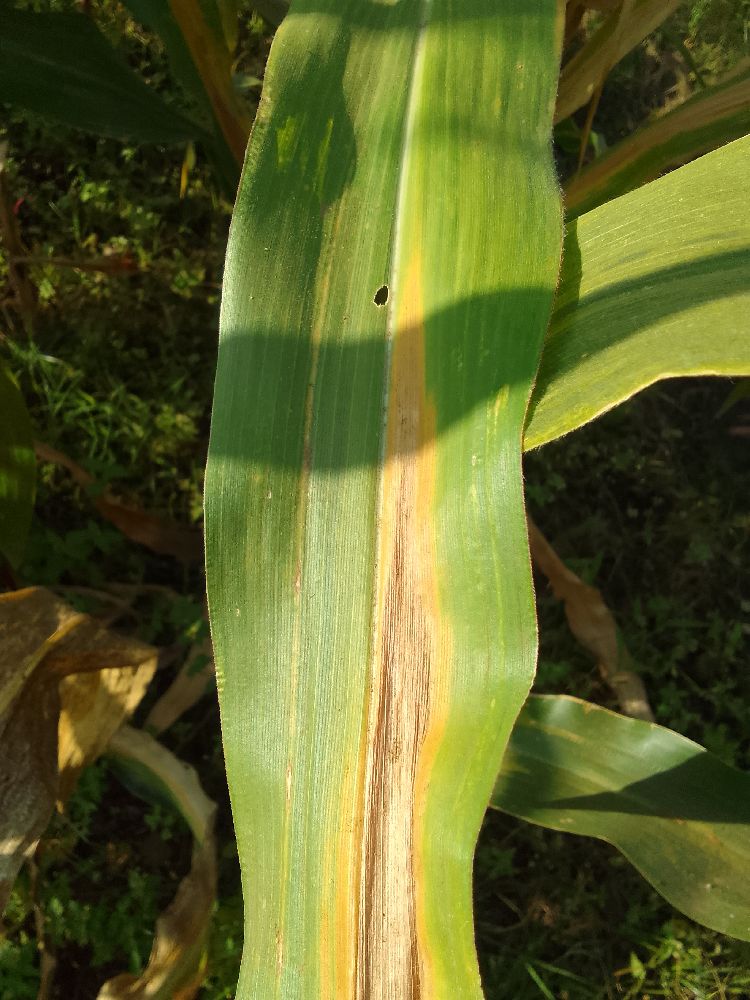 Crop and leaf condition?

maize, maize lethal necrosis
